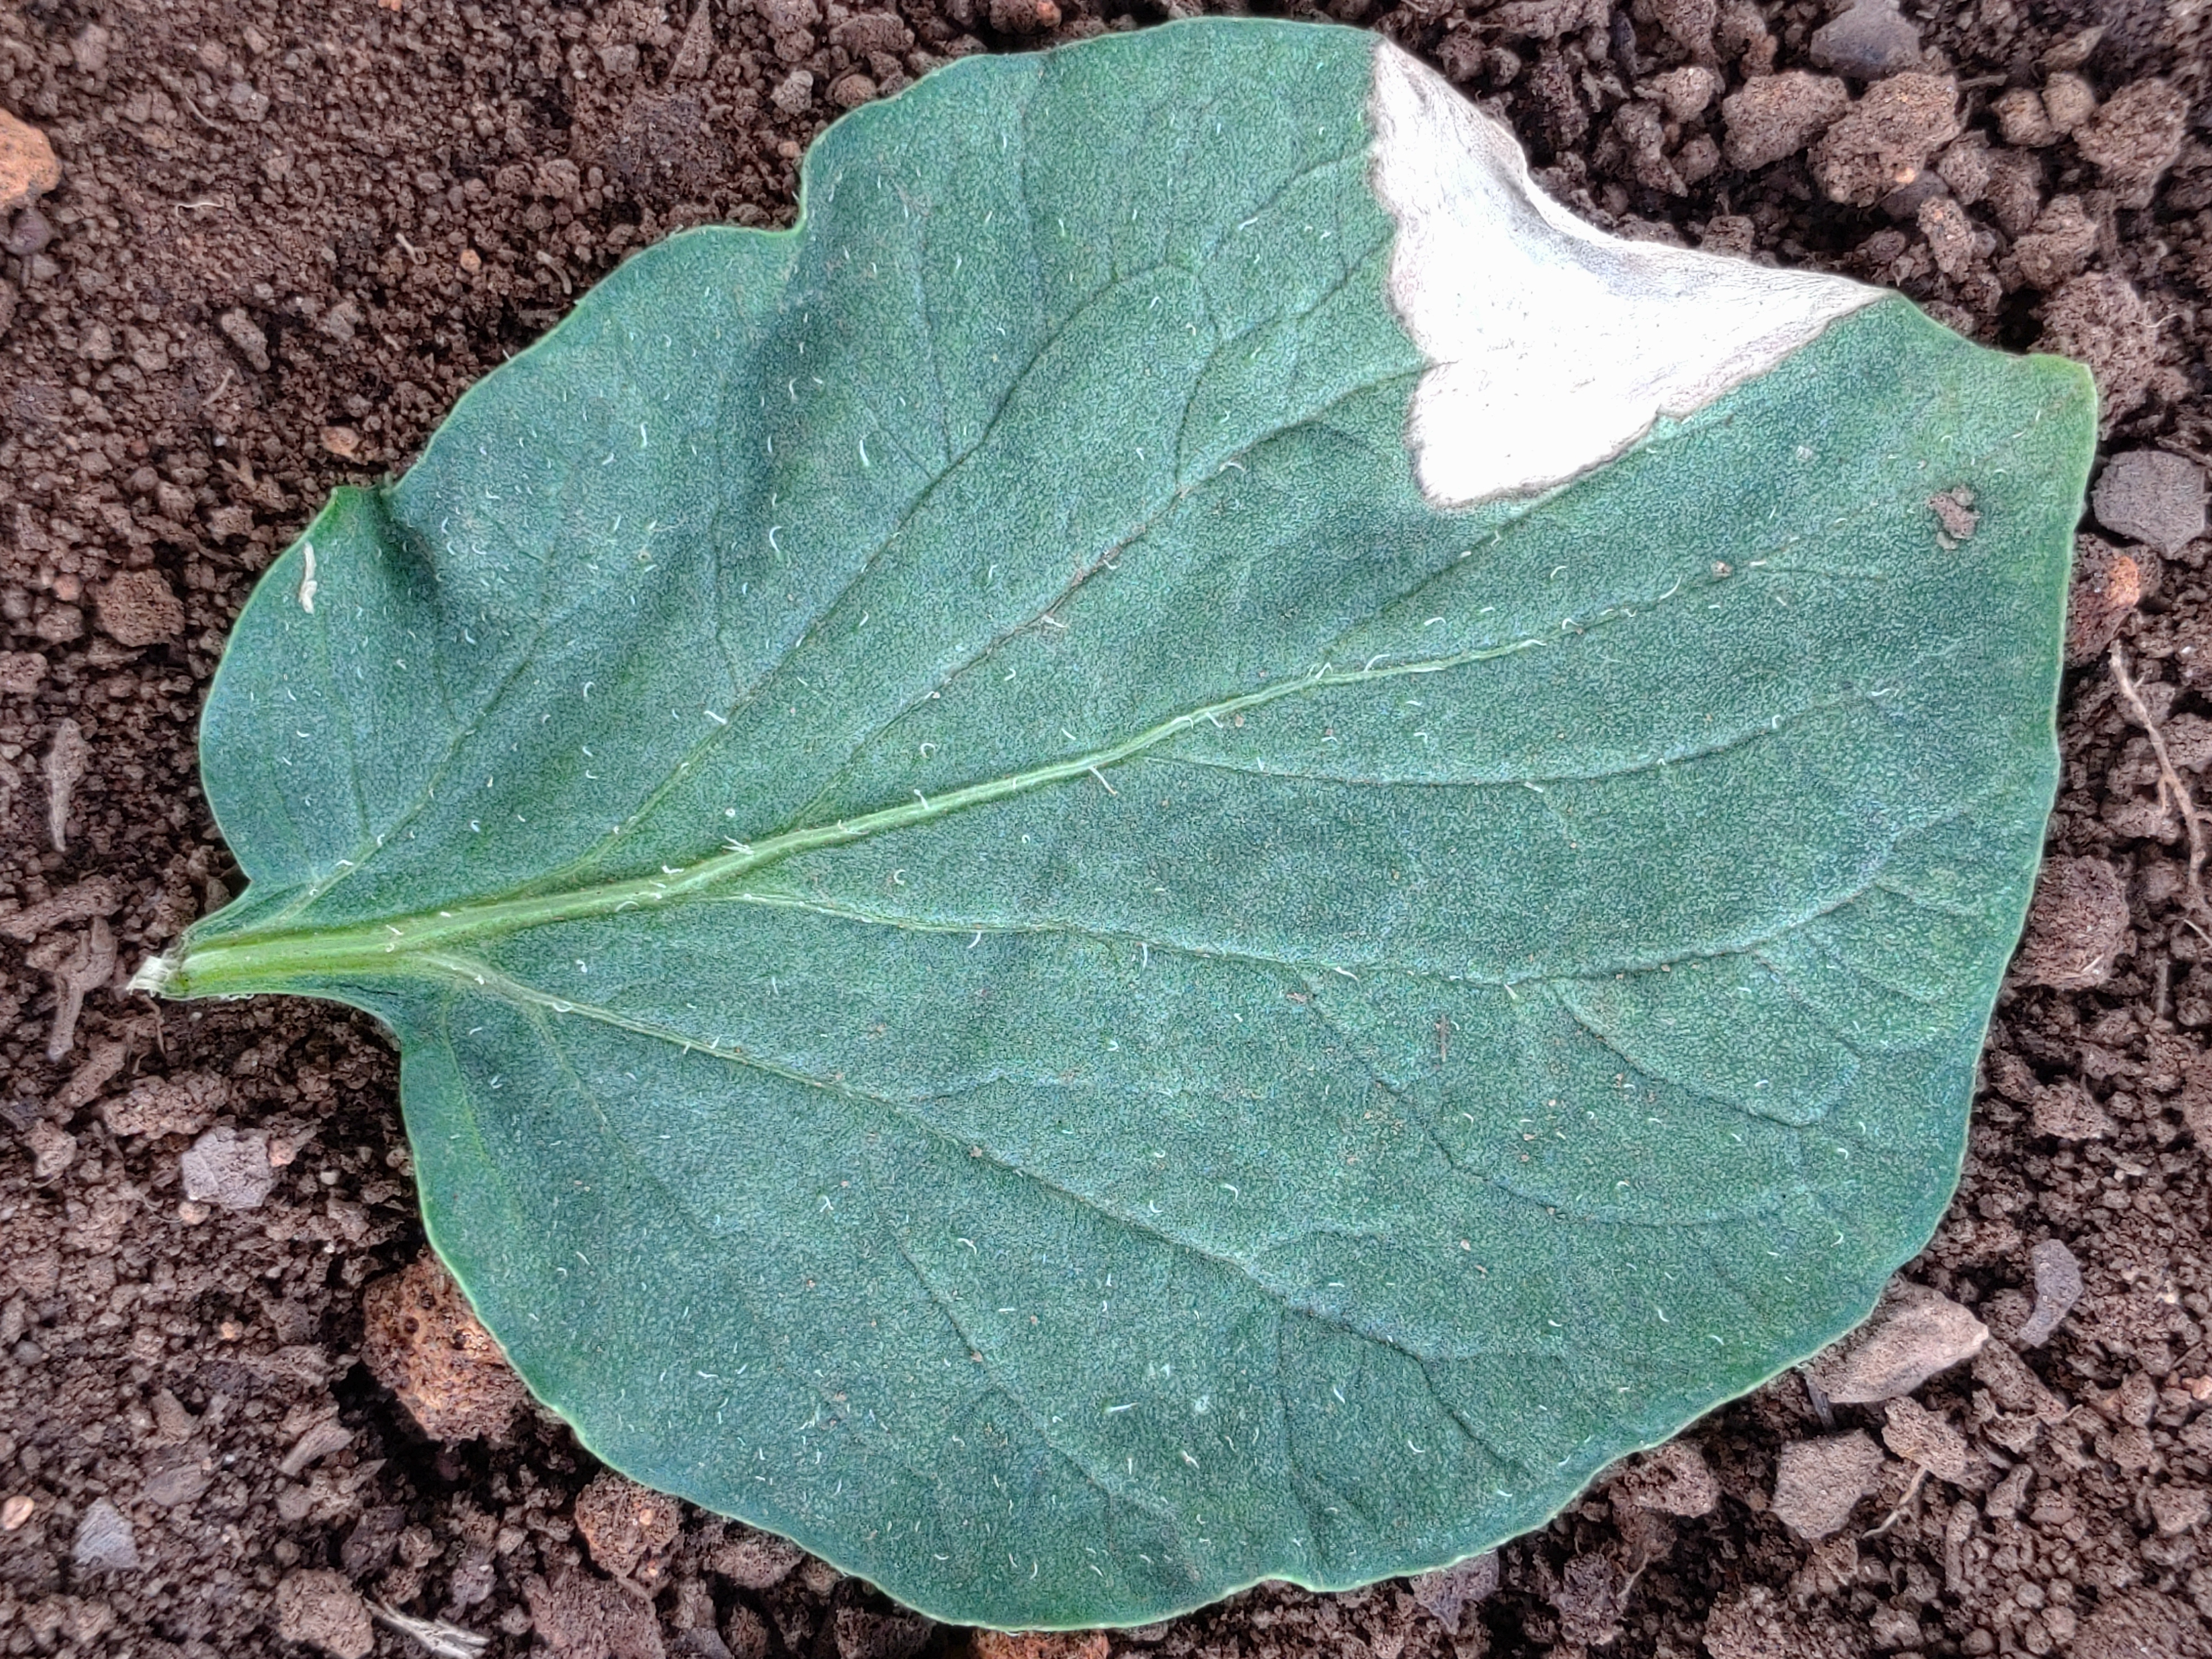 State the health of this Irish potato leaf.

early blight
